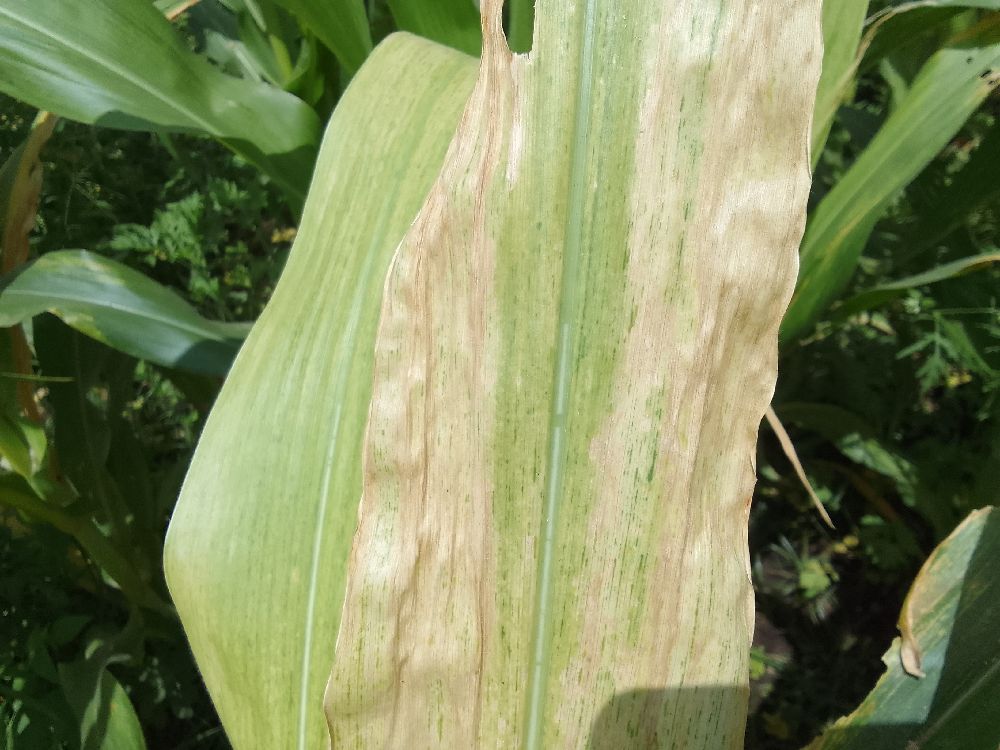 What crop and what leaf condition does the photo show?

maize, maize lethal necrosis
